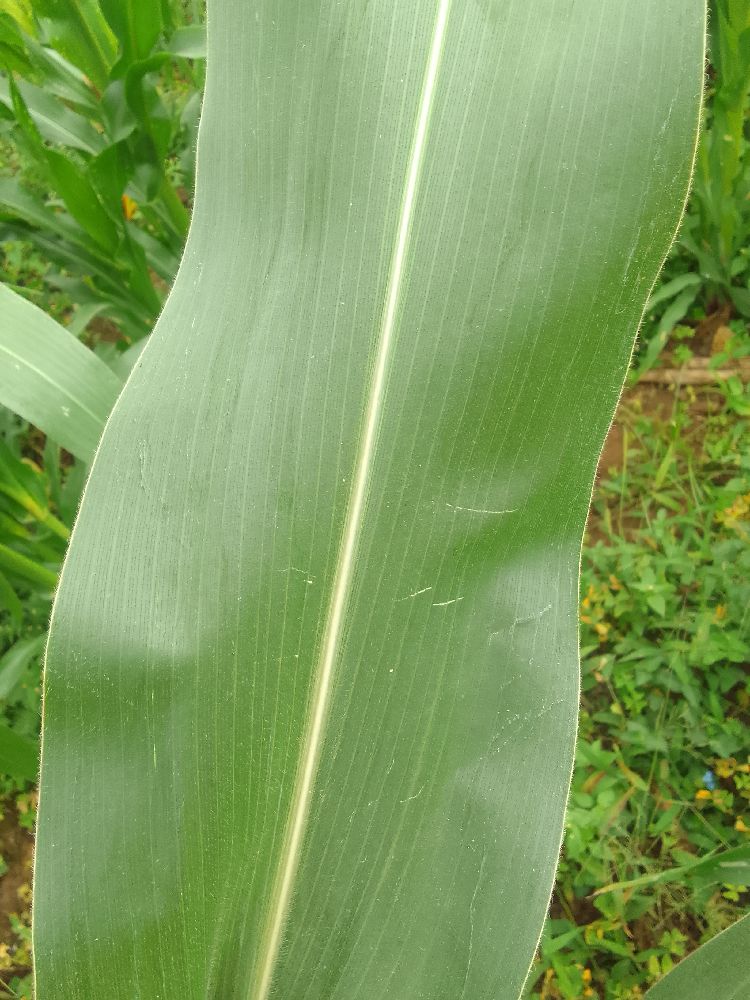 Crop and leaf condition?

maize, healthy
